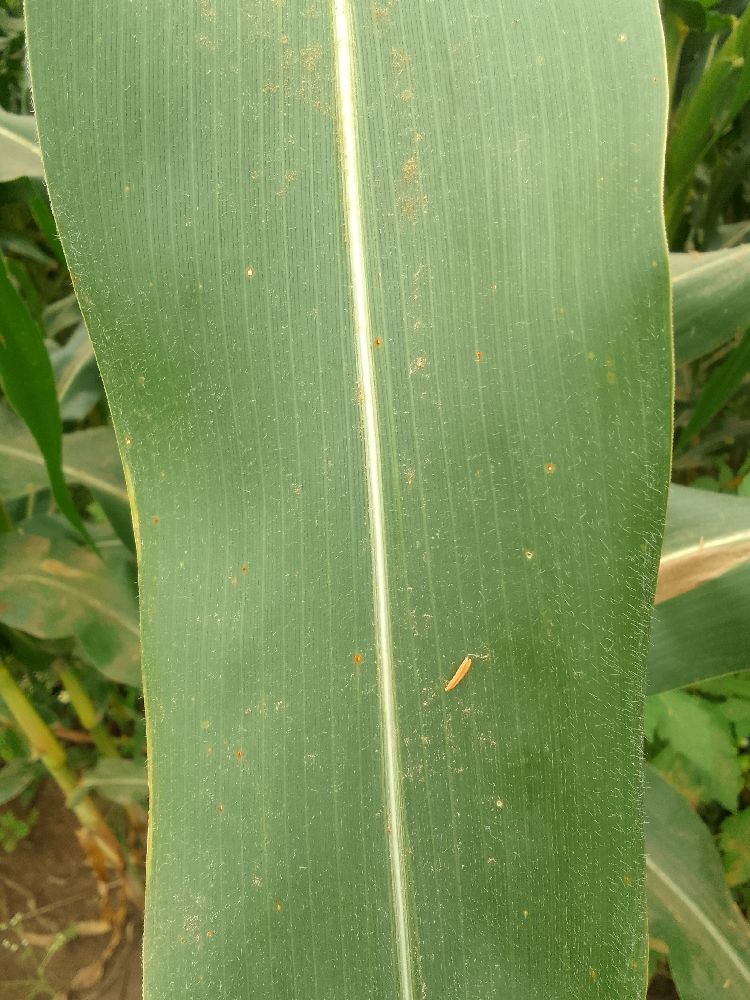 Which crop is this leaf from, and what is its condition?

maize, healthy
